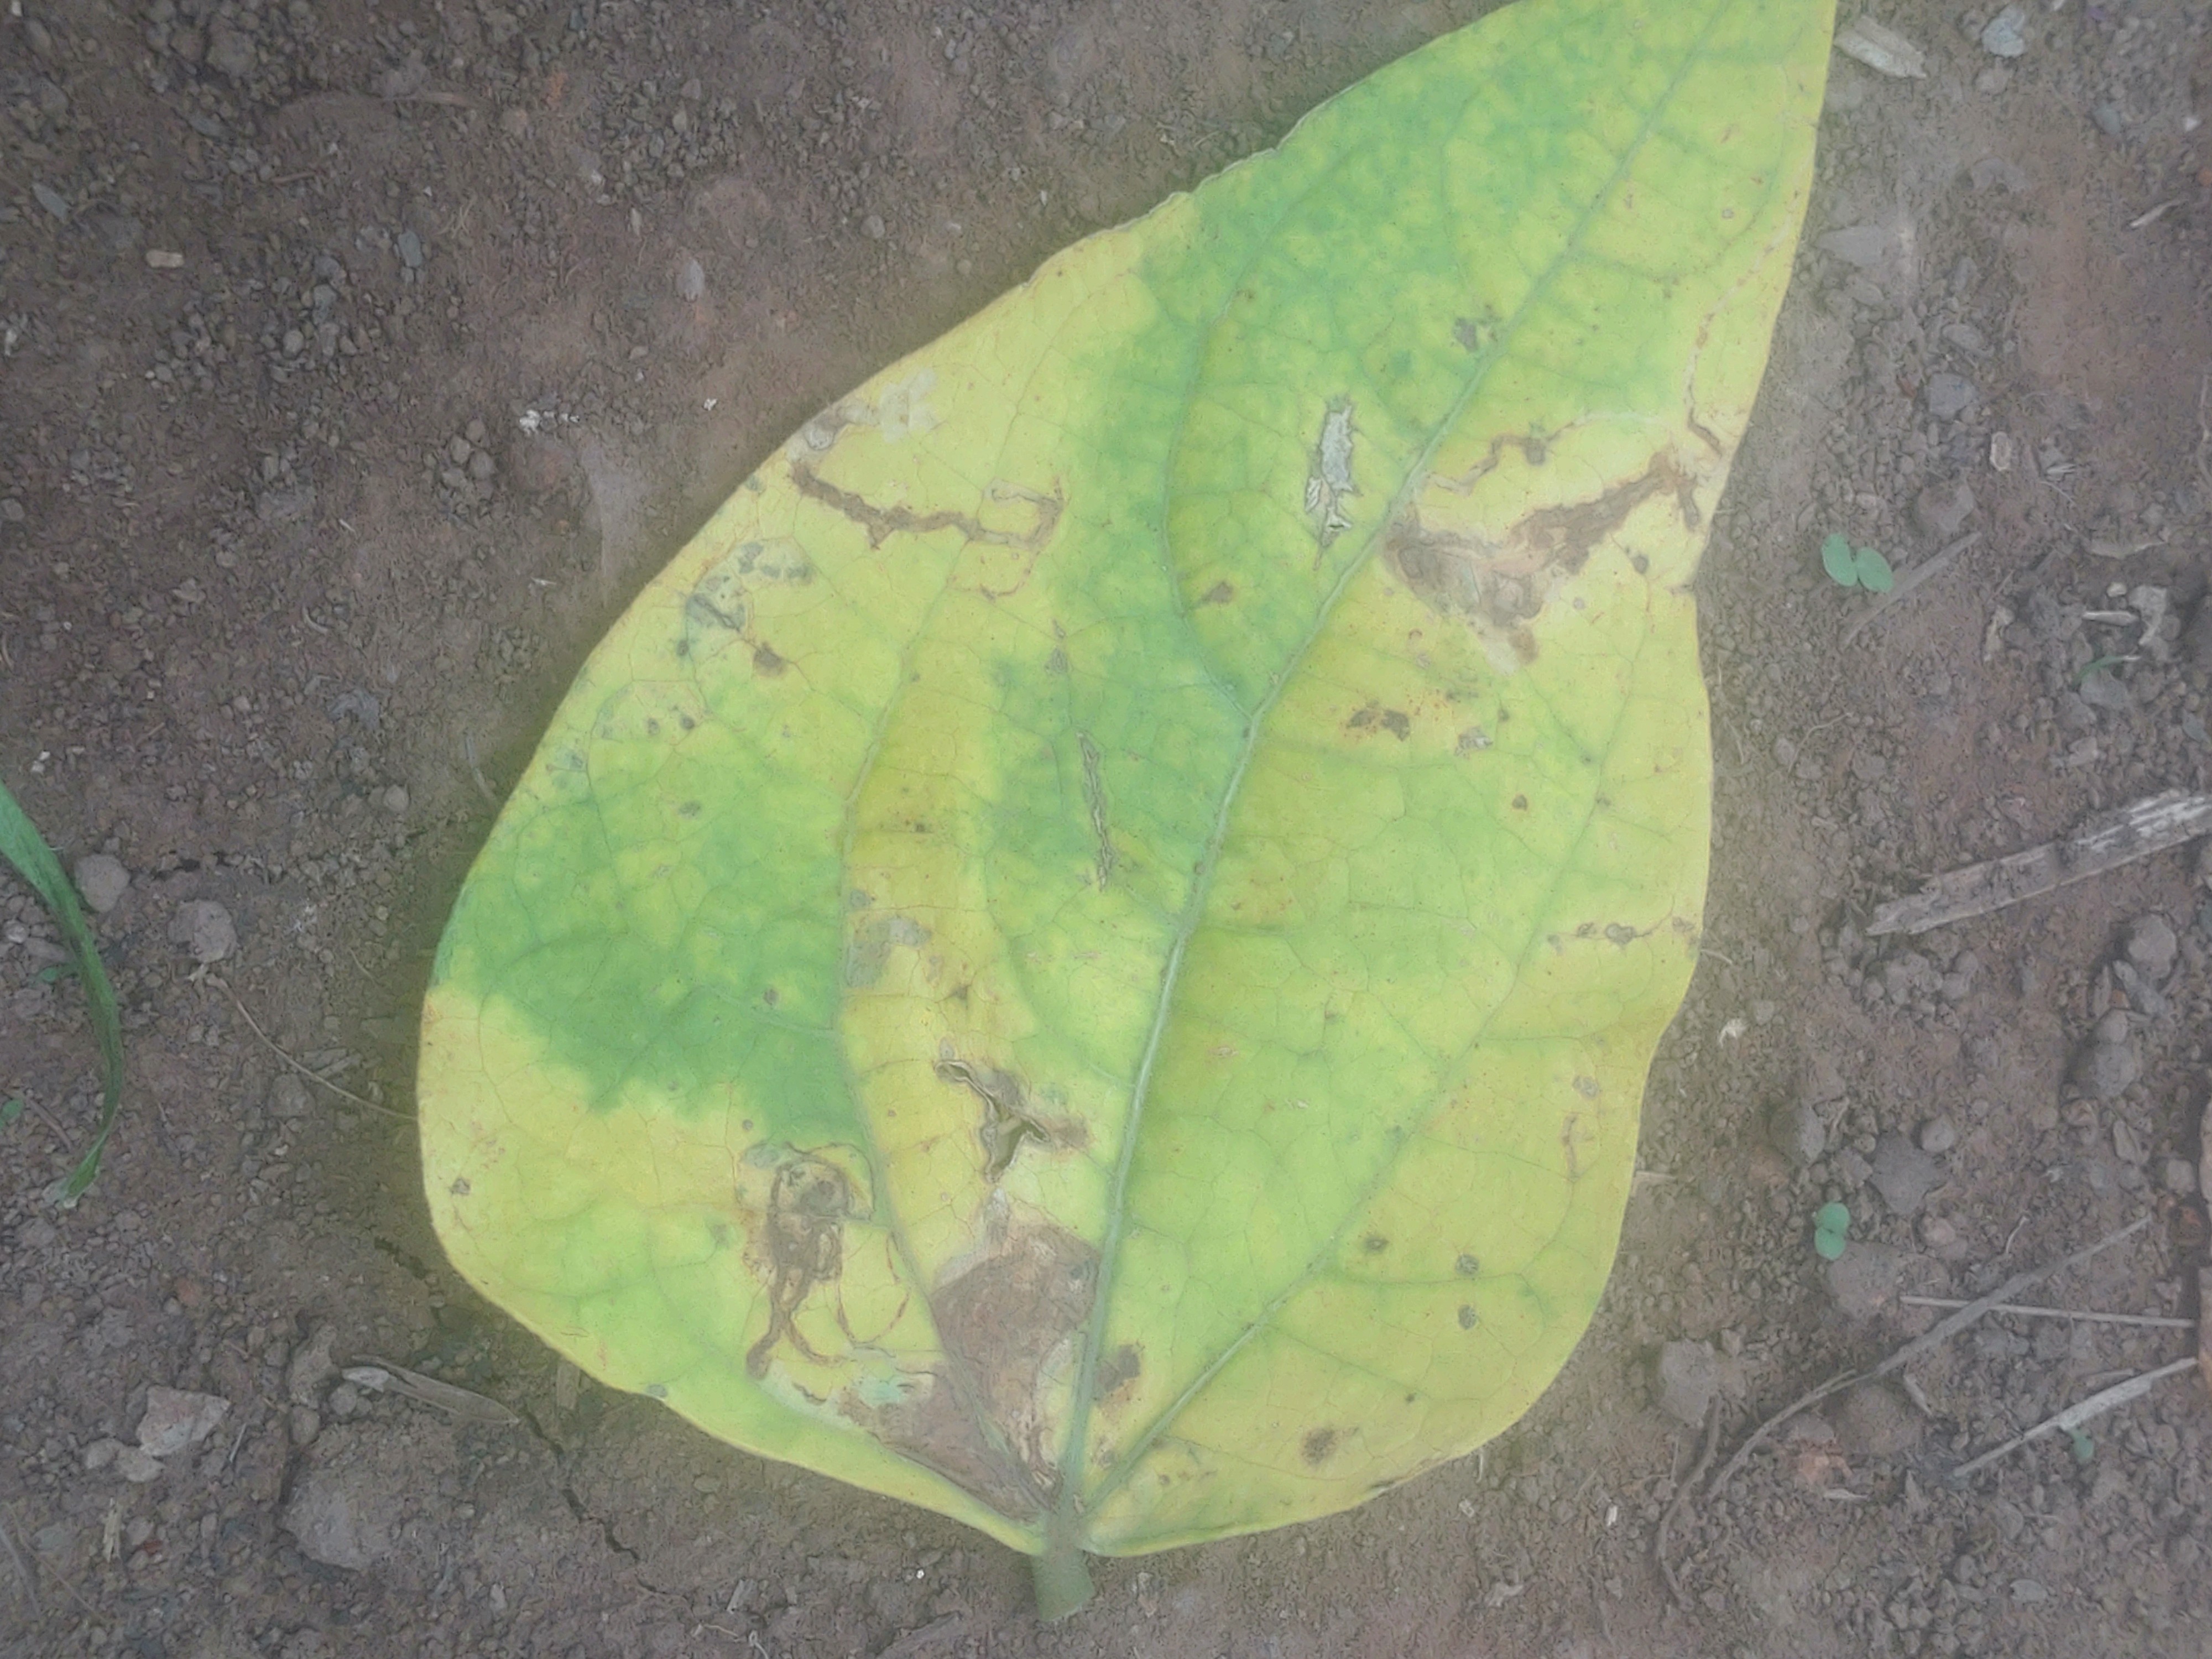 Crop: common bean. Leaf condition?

anthracnose
